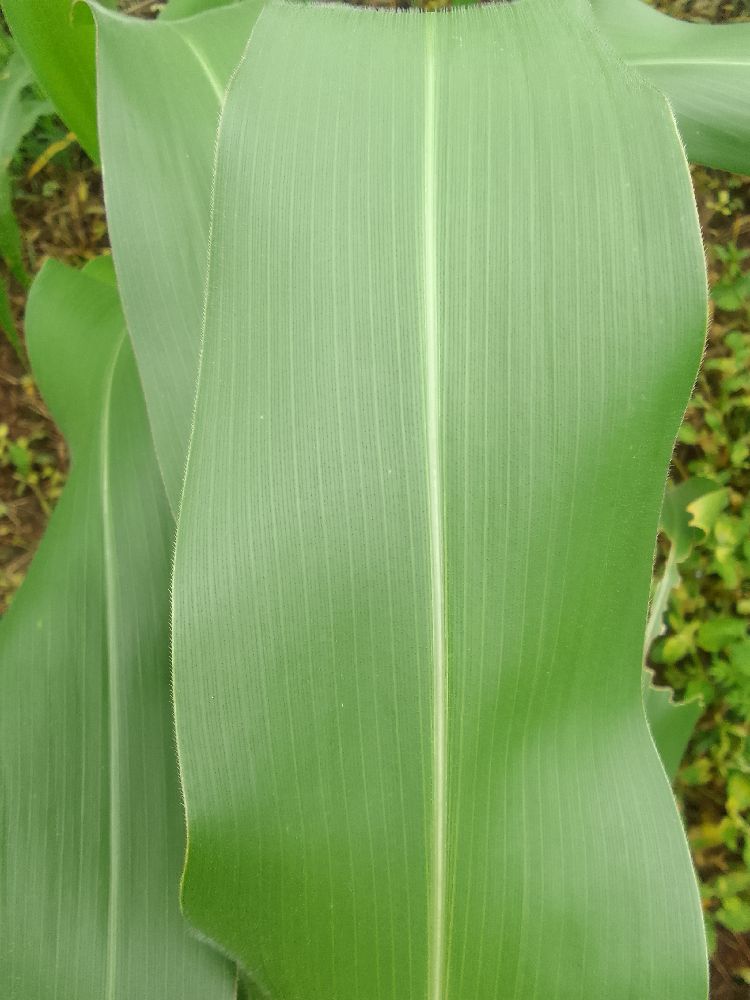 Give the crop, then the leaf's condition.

maize, healthy
